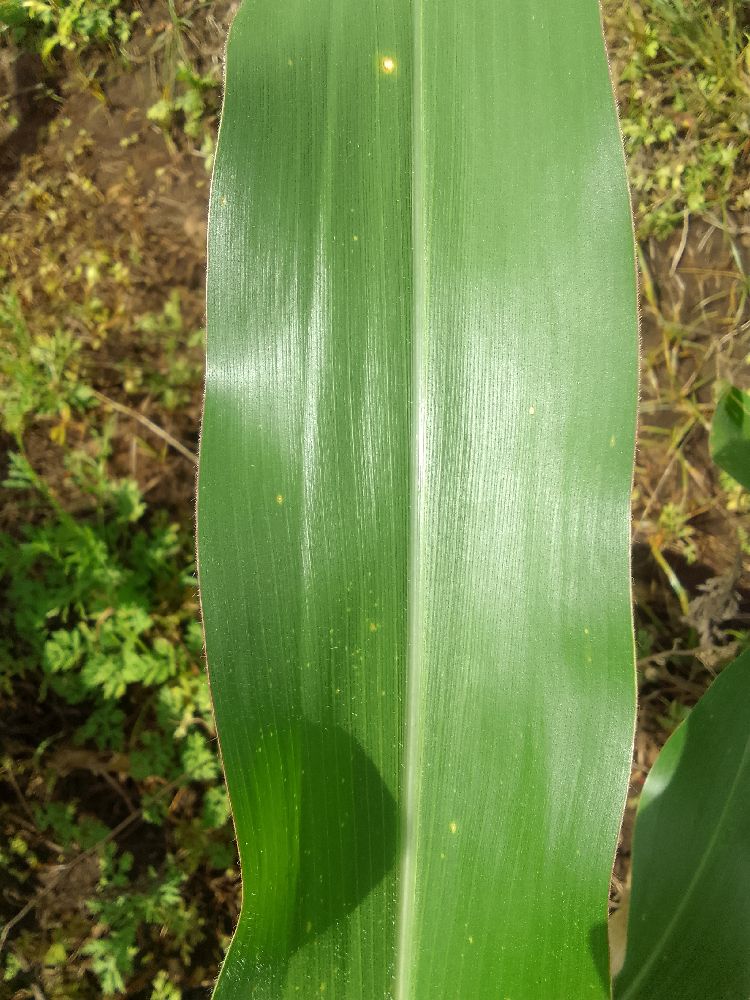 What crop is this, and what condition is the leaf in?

maize, healthy
